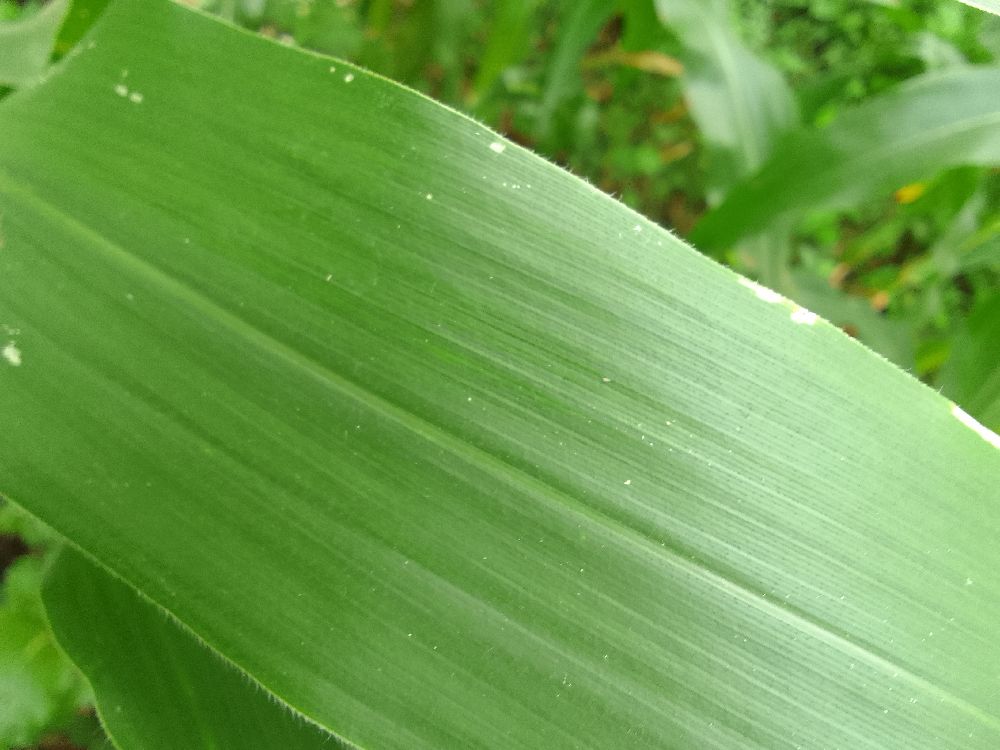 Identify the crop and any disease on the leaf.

maize, healthy
